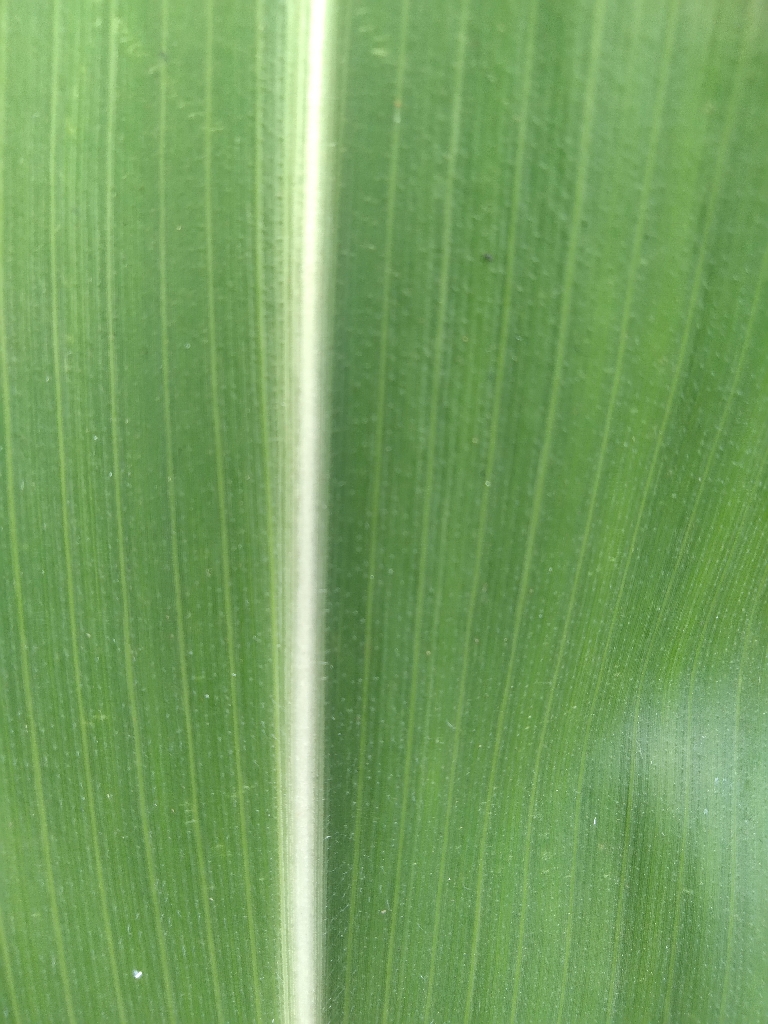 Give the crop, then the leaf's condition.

maize, maize streak virus
